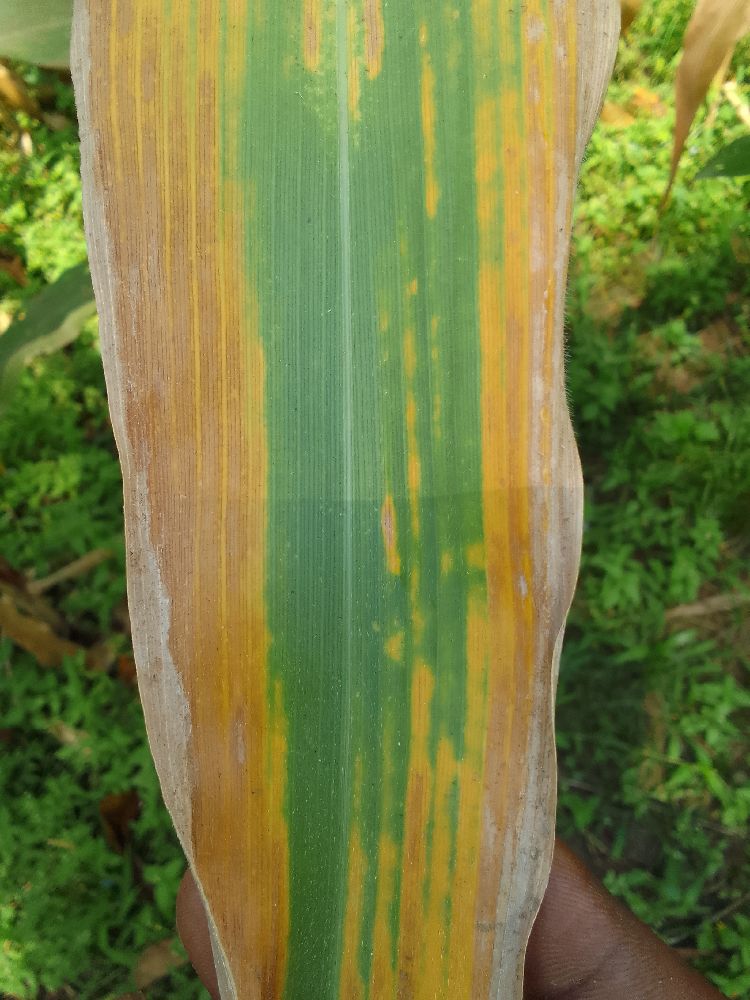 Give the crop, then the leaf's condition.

maize, maize lethal necrosis
